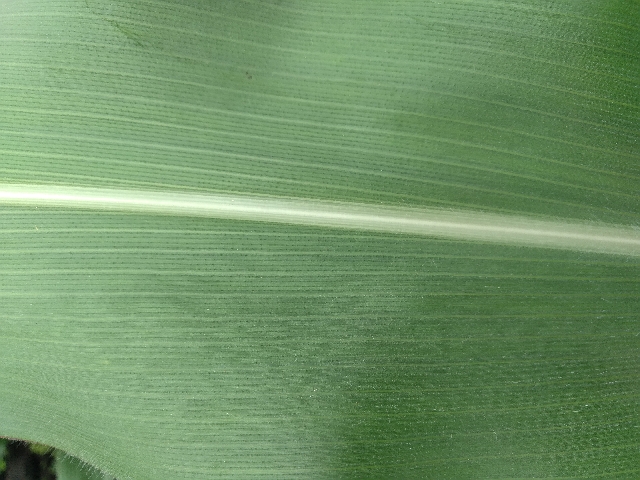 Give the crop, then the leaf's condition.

maize, healthy
